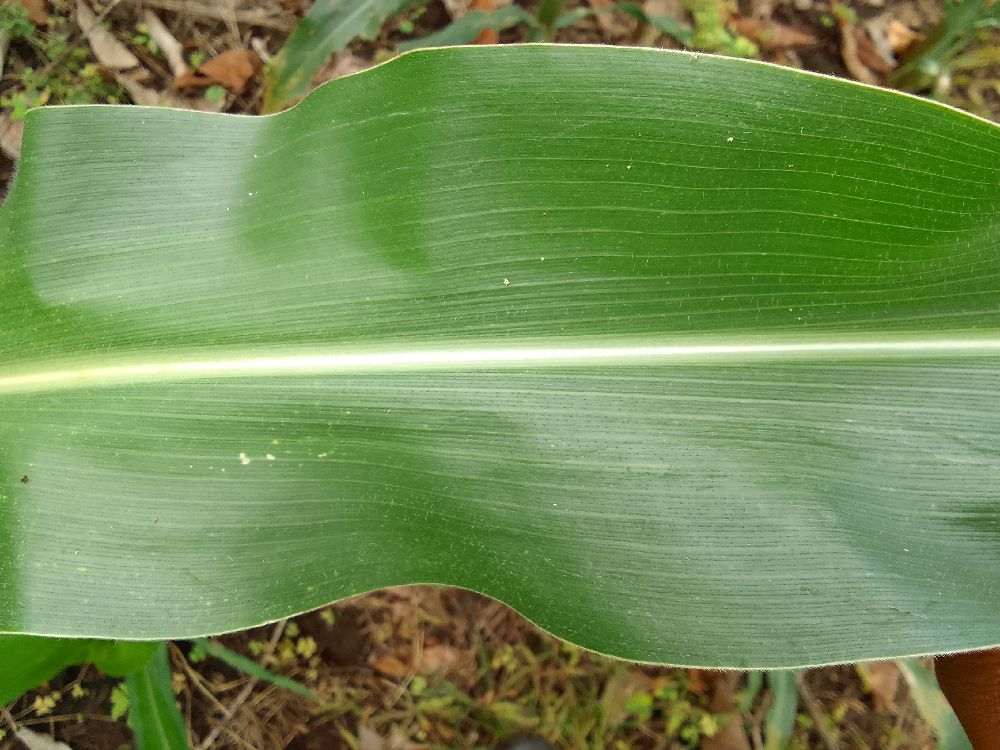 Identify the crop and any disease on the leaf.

maize, healthy
